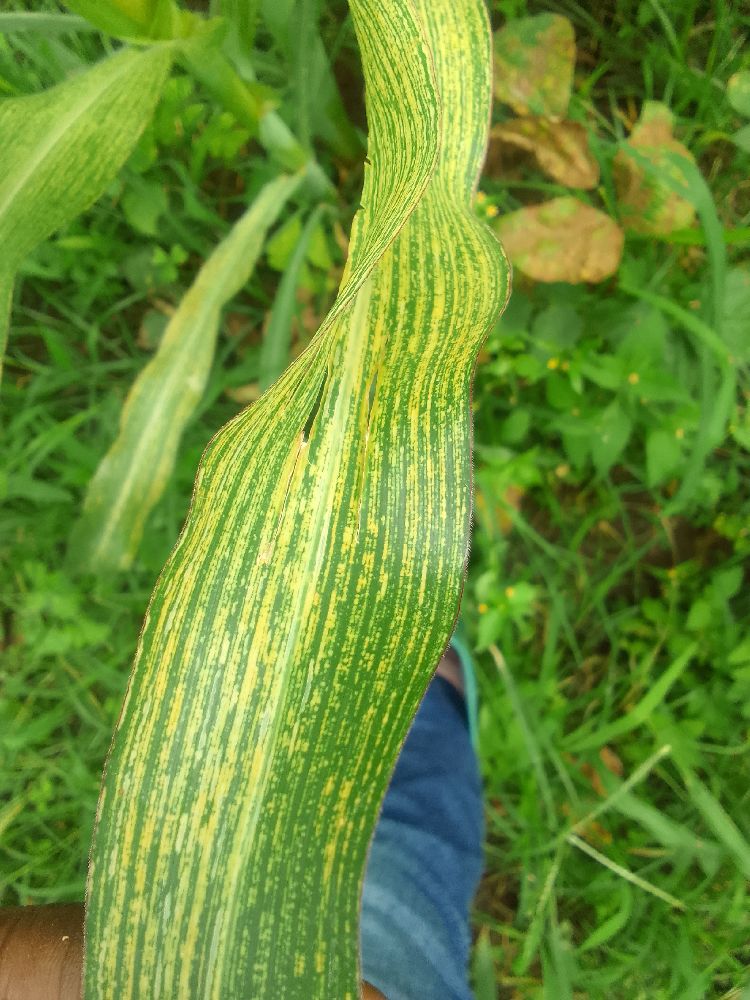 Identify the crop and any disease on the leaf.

maize, maize streak virus
